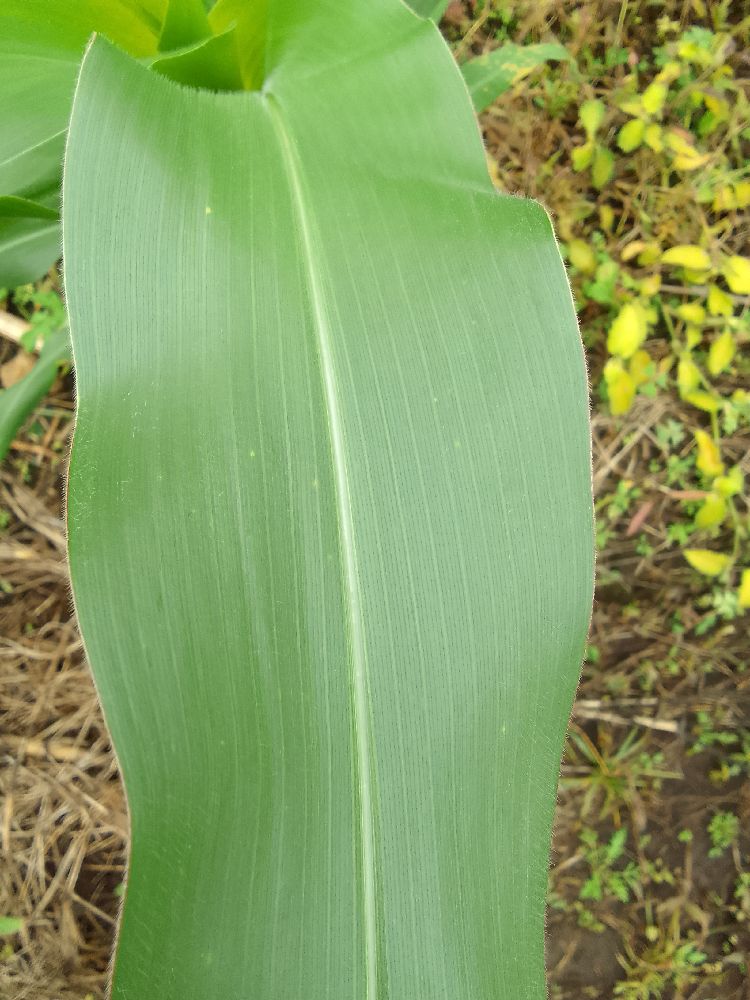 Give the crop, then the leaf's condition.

maize, healthy
